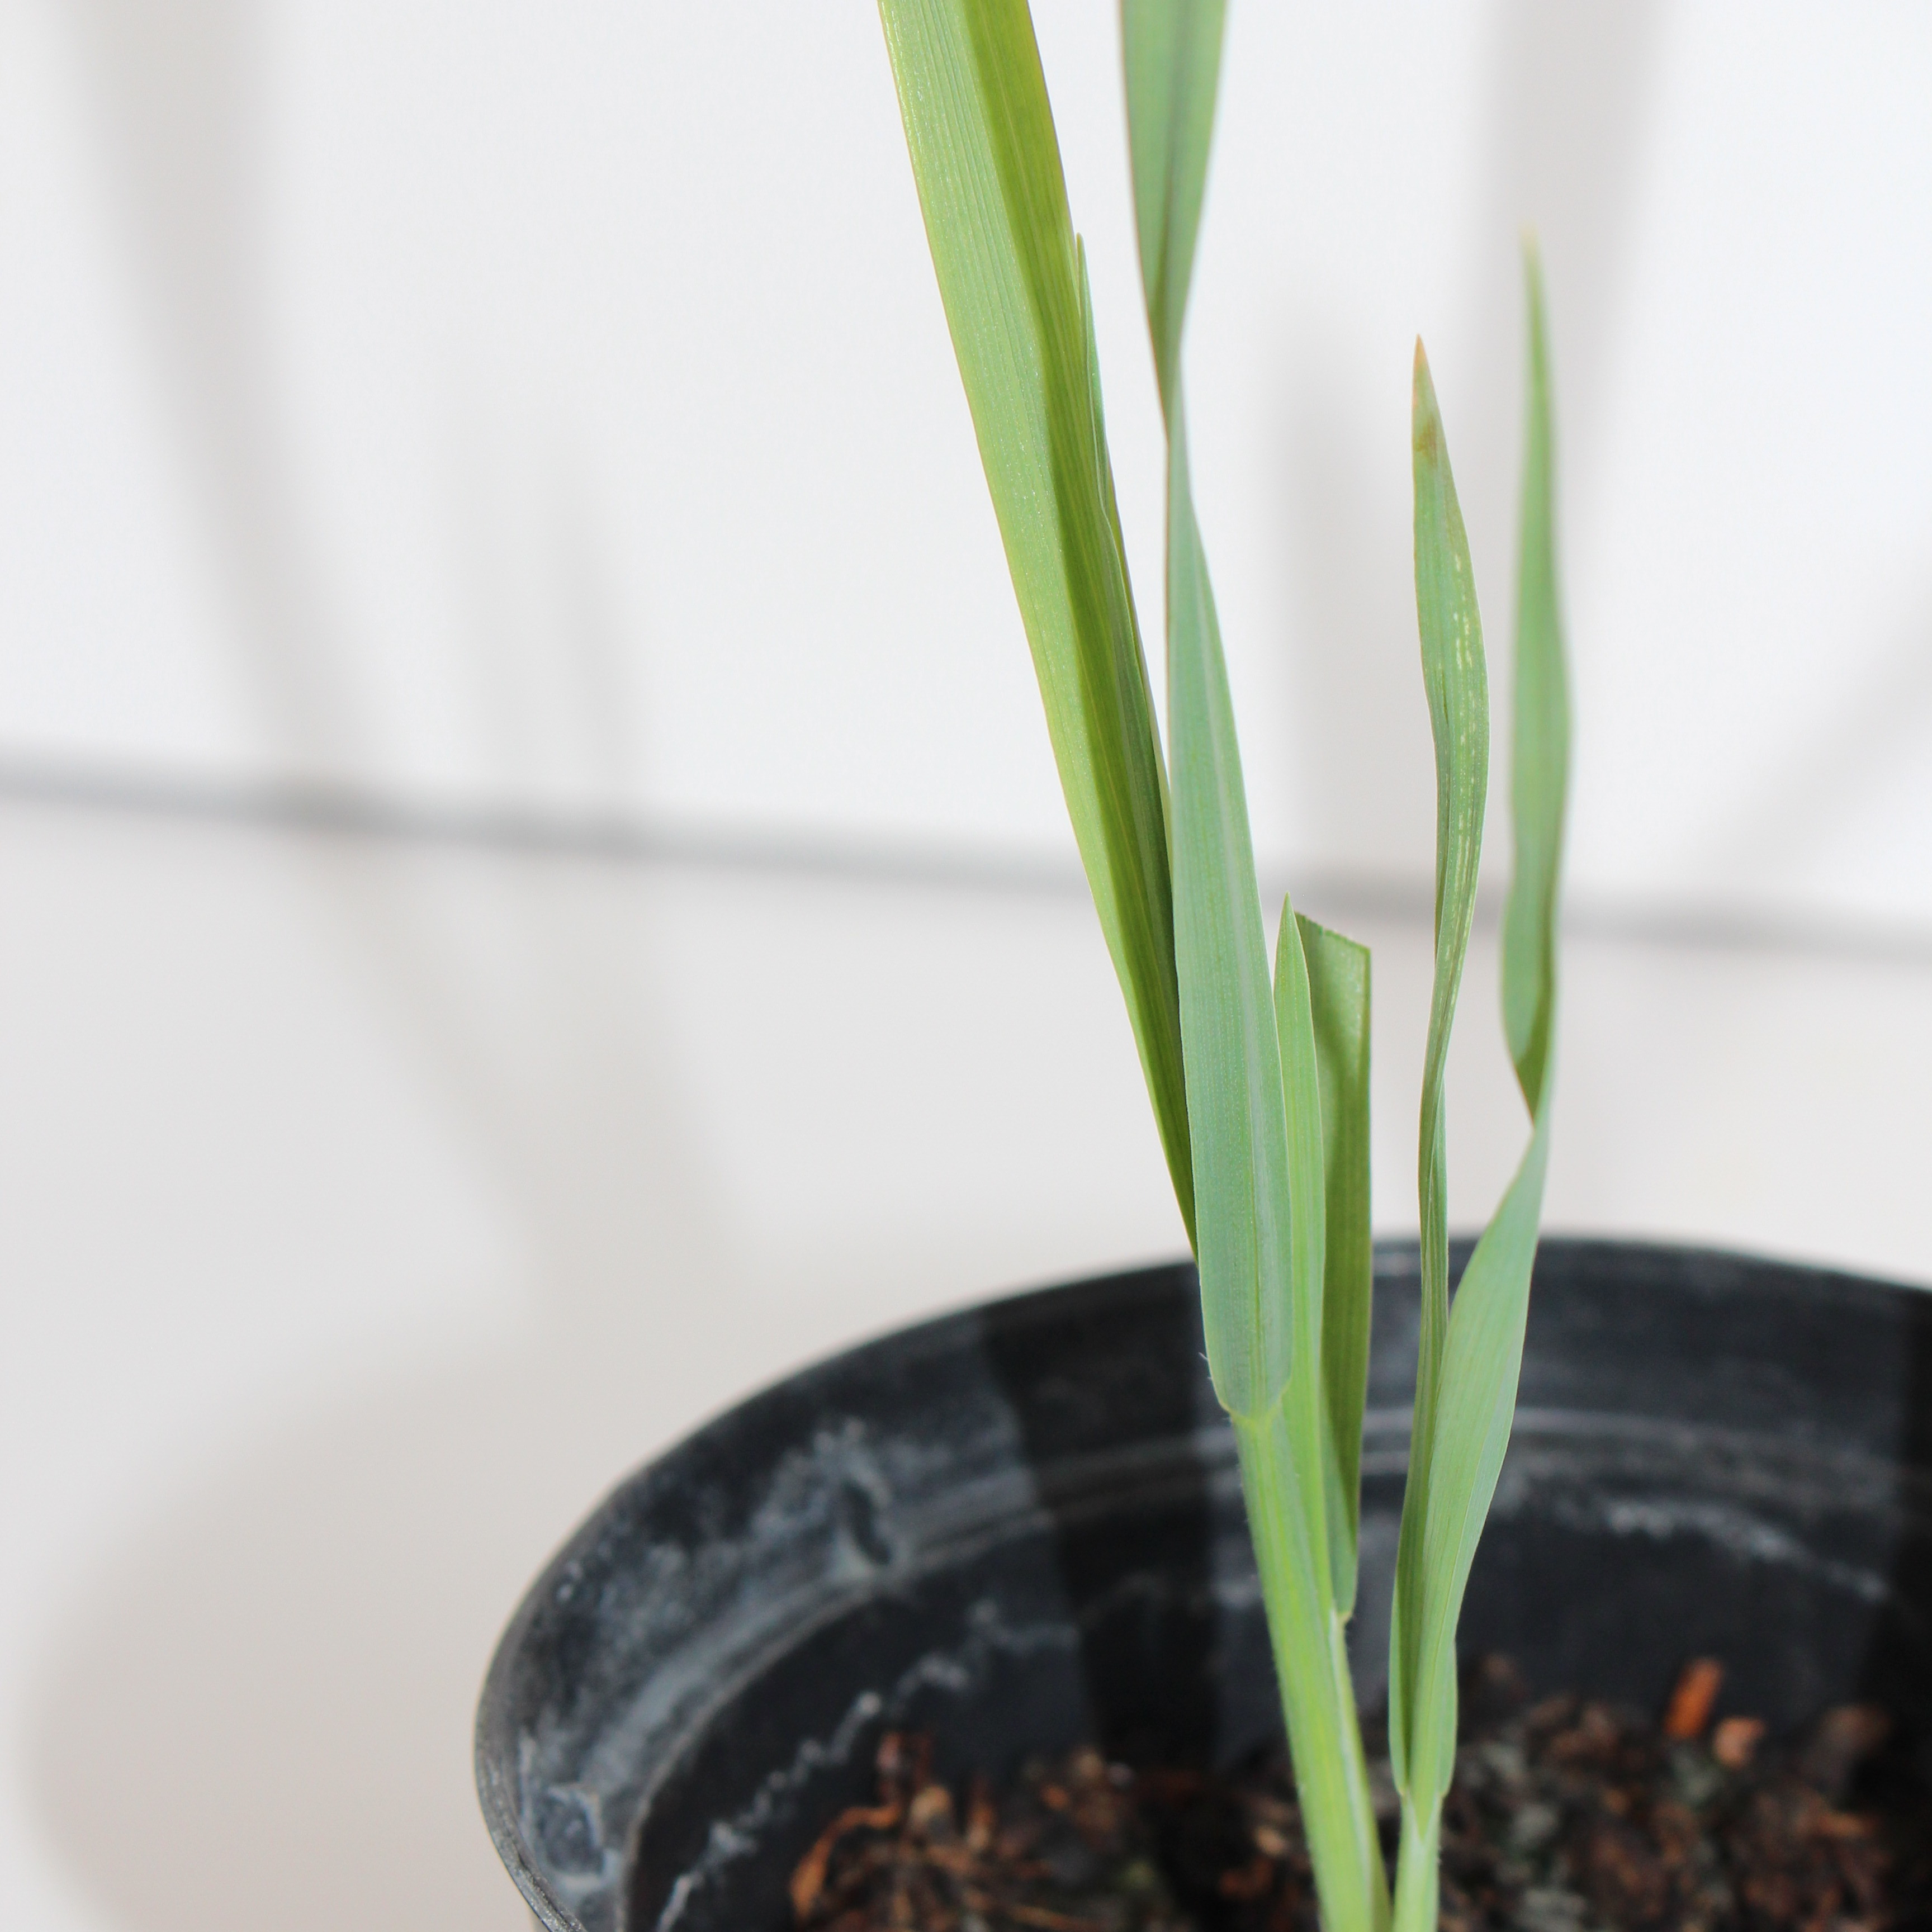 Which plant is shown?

Avena sterilis
